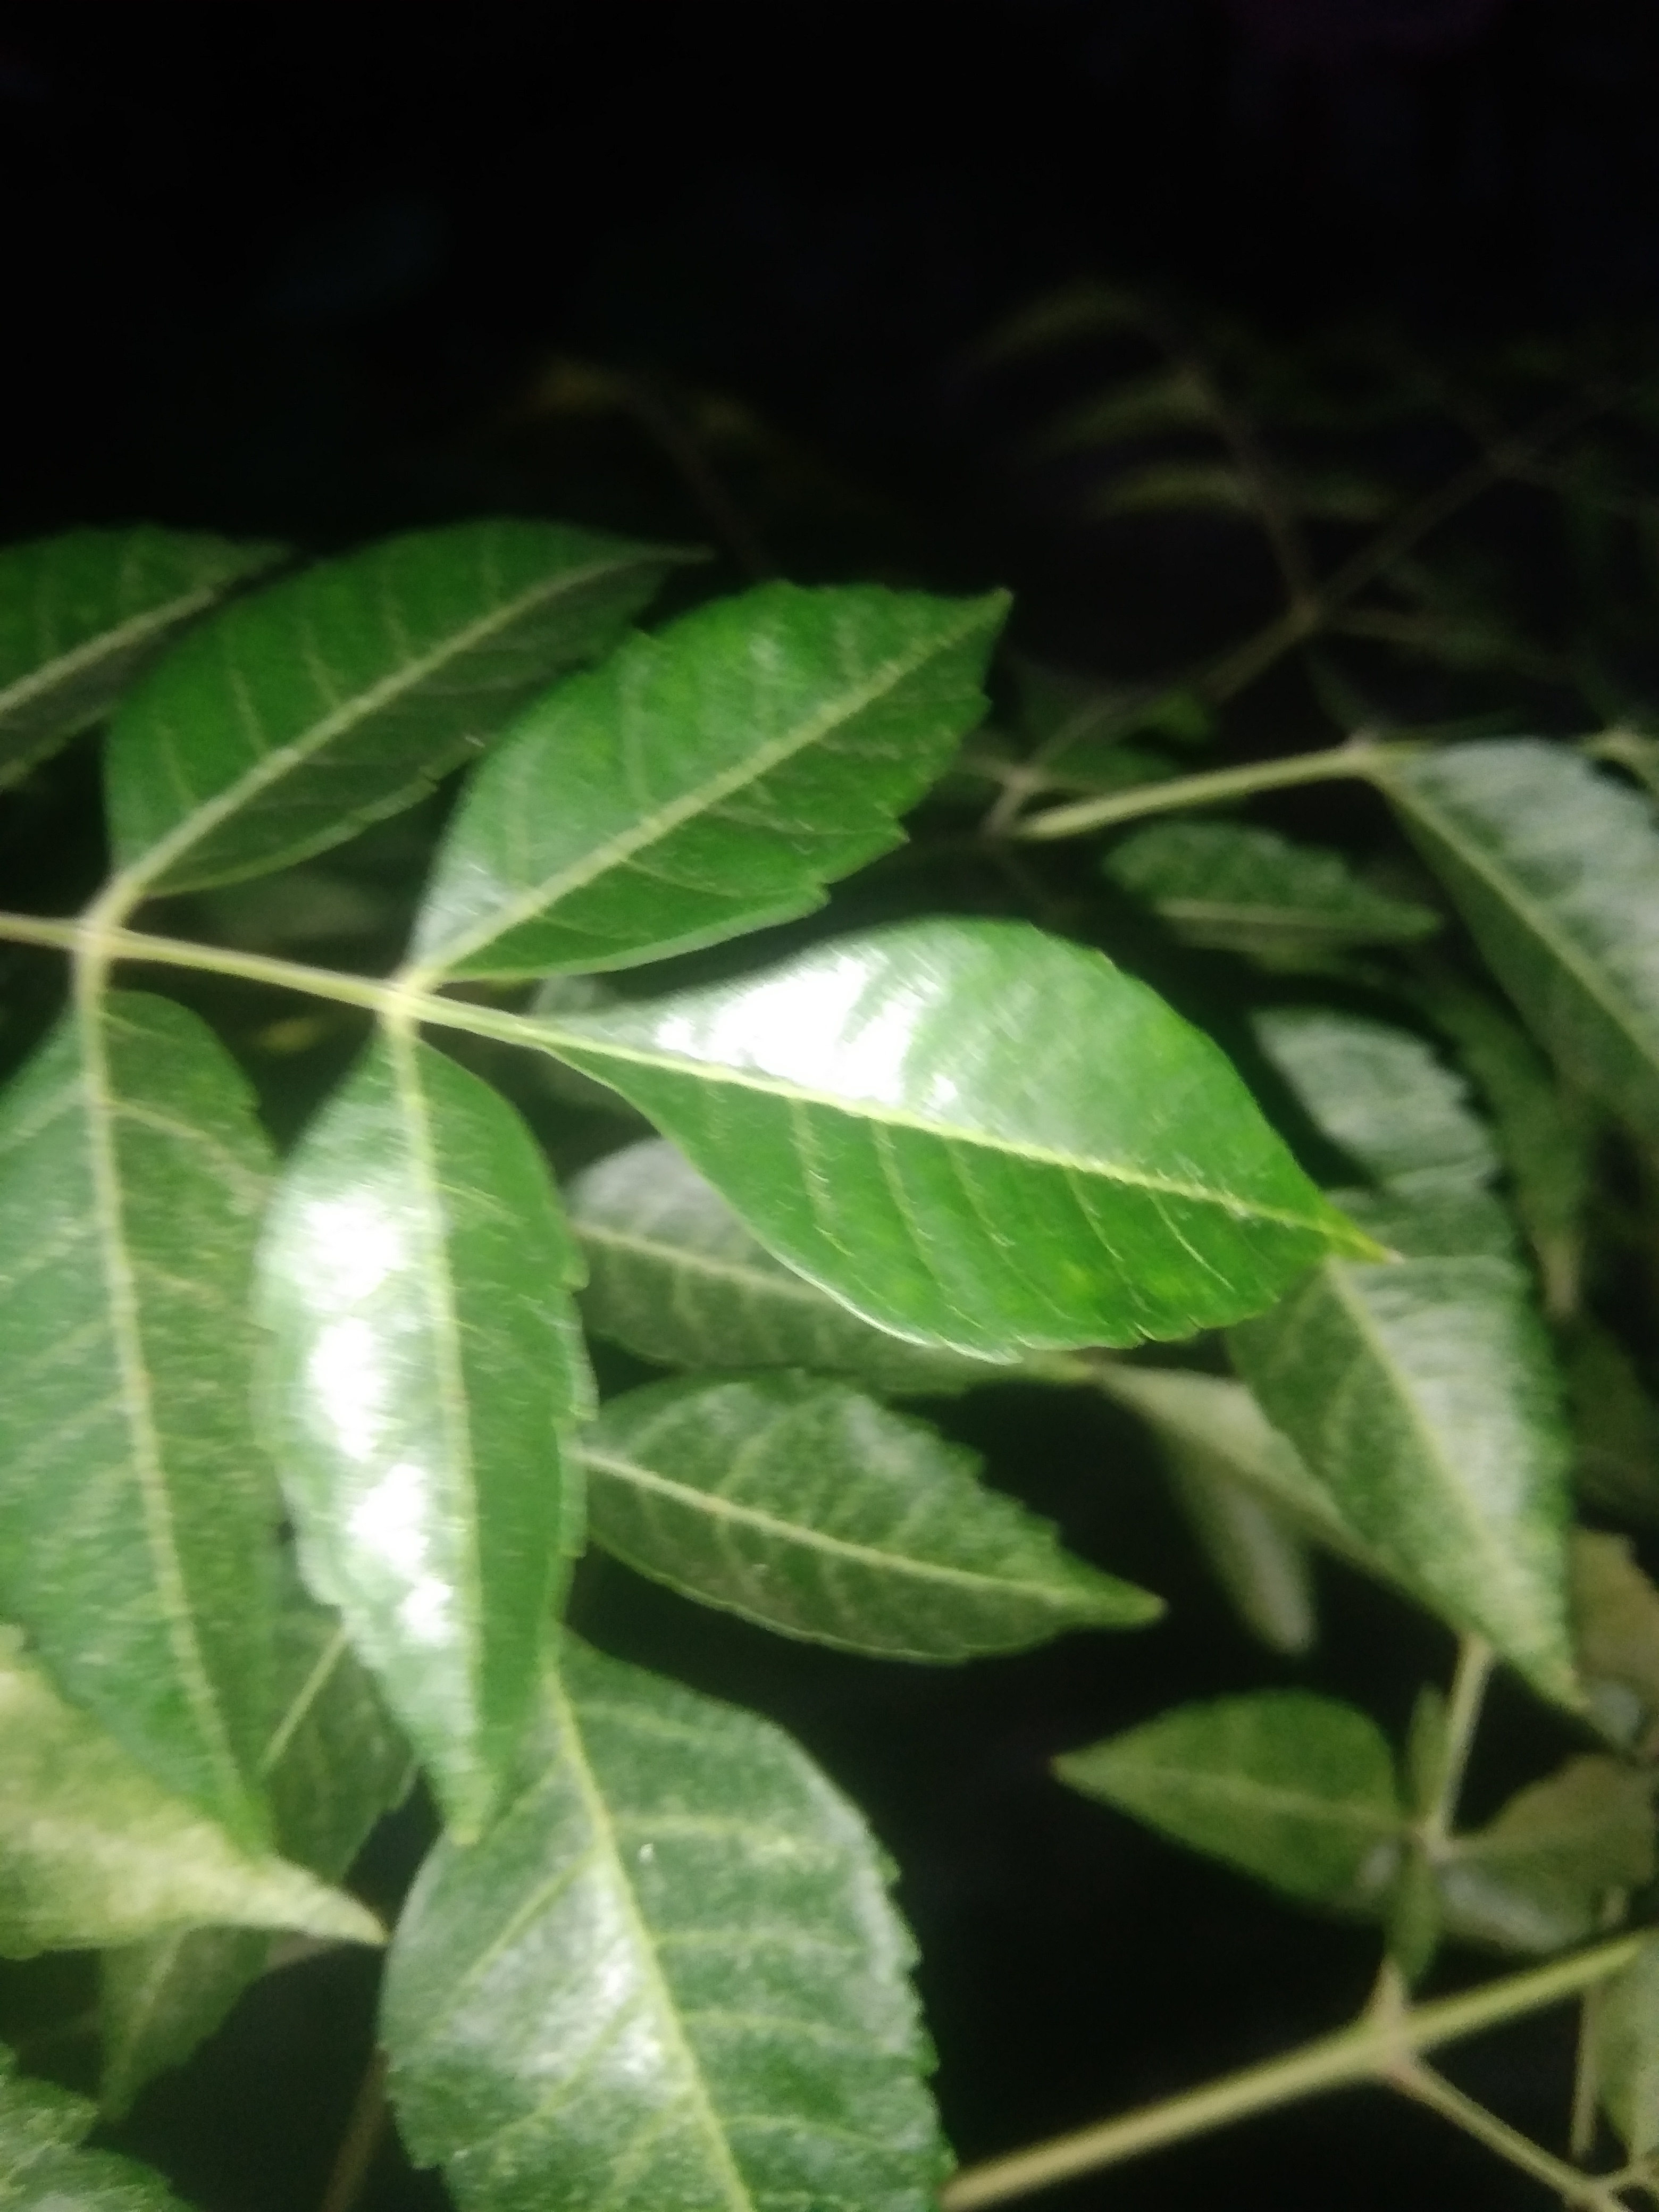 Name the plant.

neem
